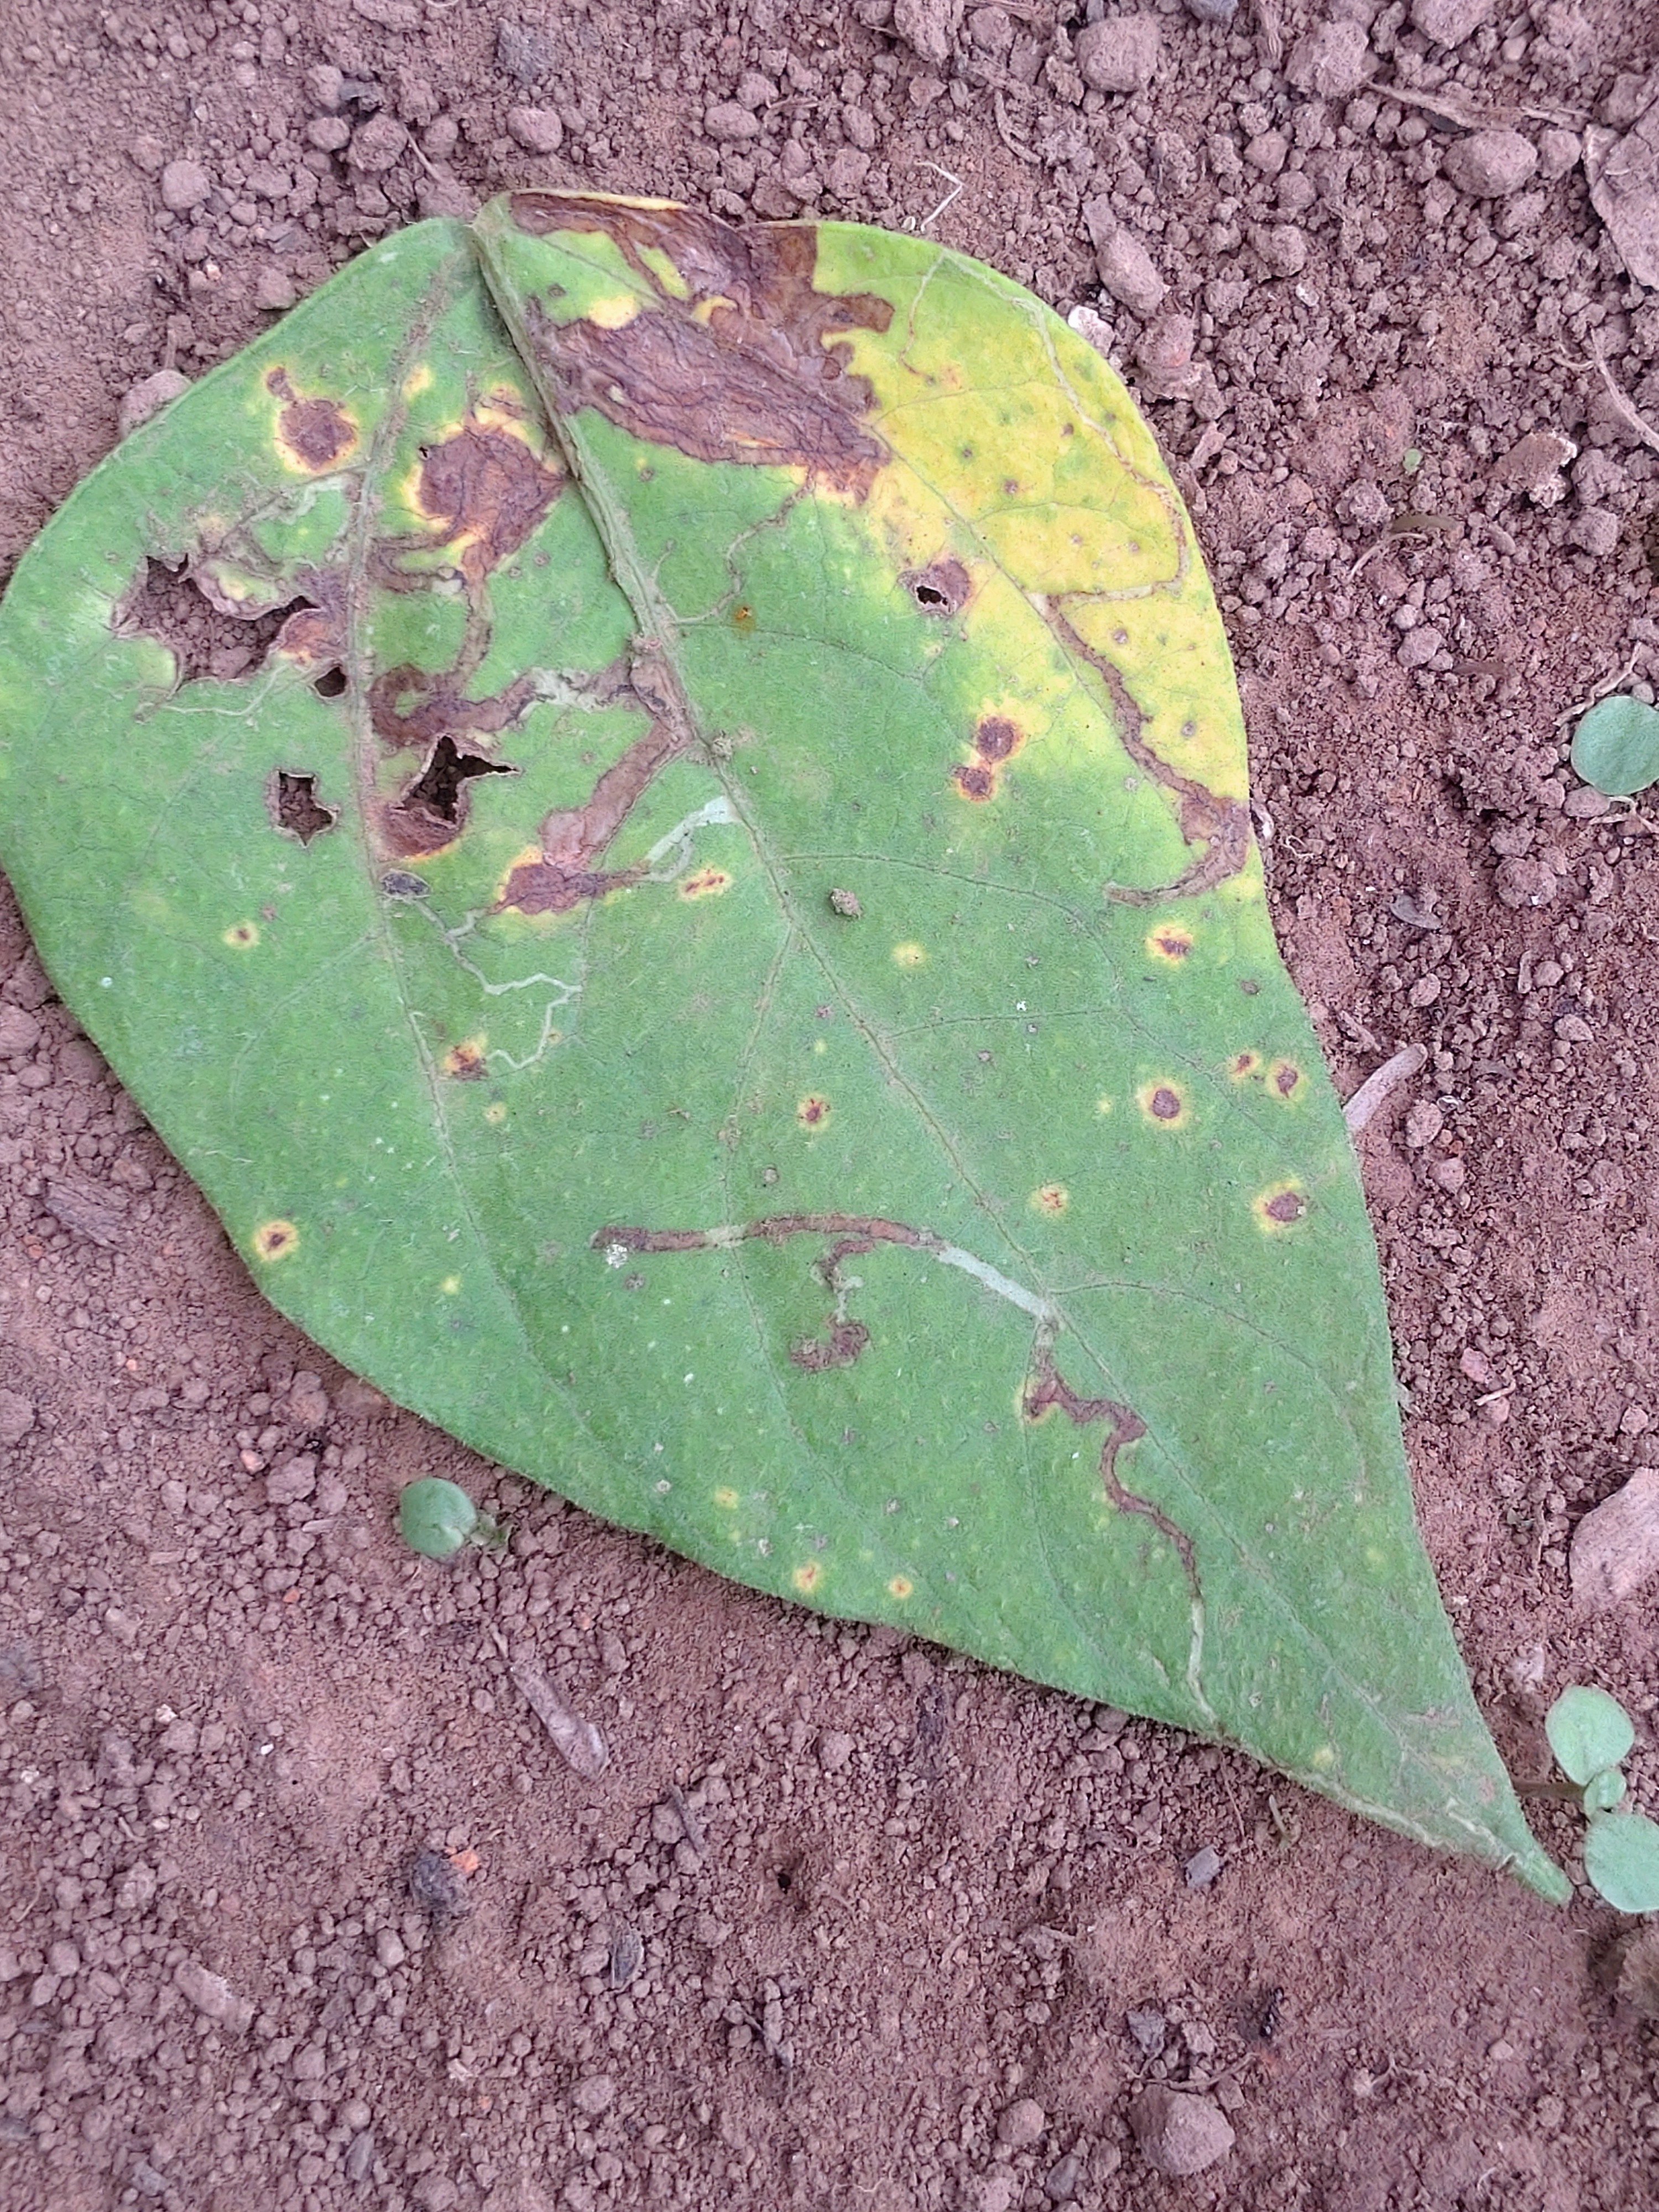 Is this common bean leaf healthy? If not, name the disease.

rust
